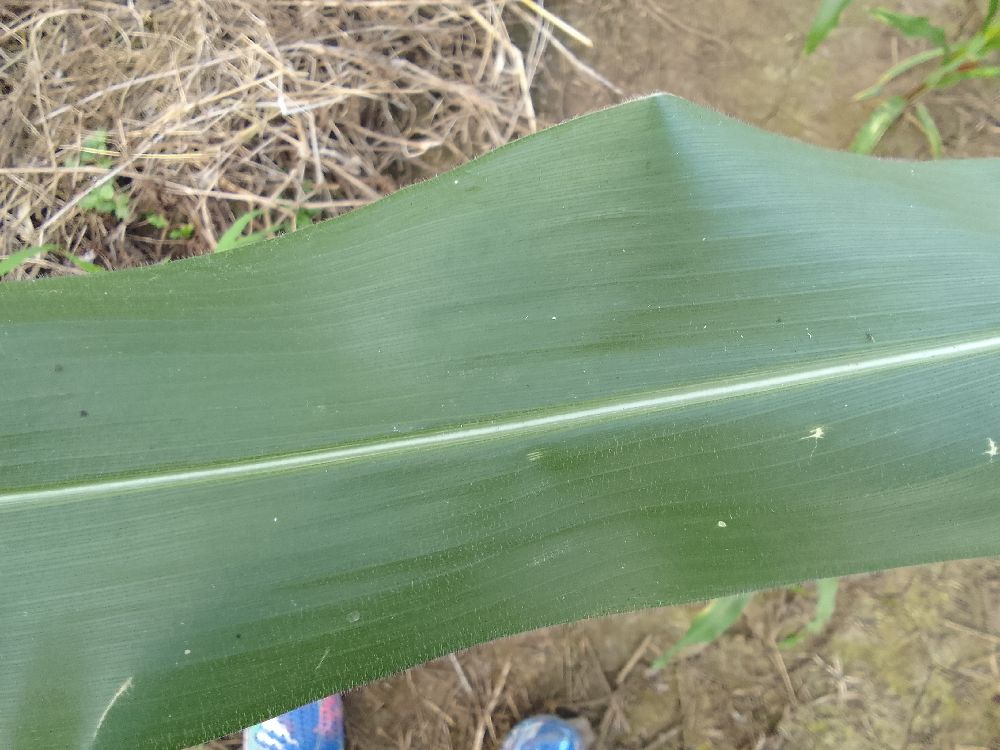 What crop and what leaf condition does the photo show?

maize, healthy
